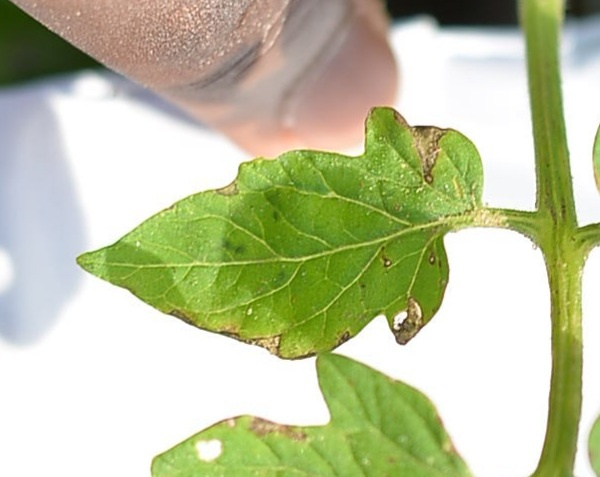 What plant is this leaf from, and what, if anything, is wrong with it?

tomato, infected
